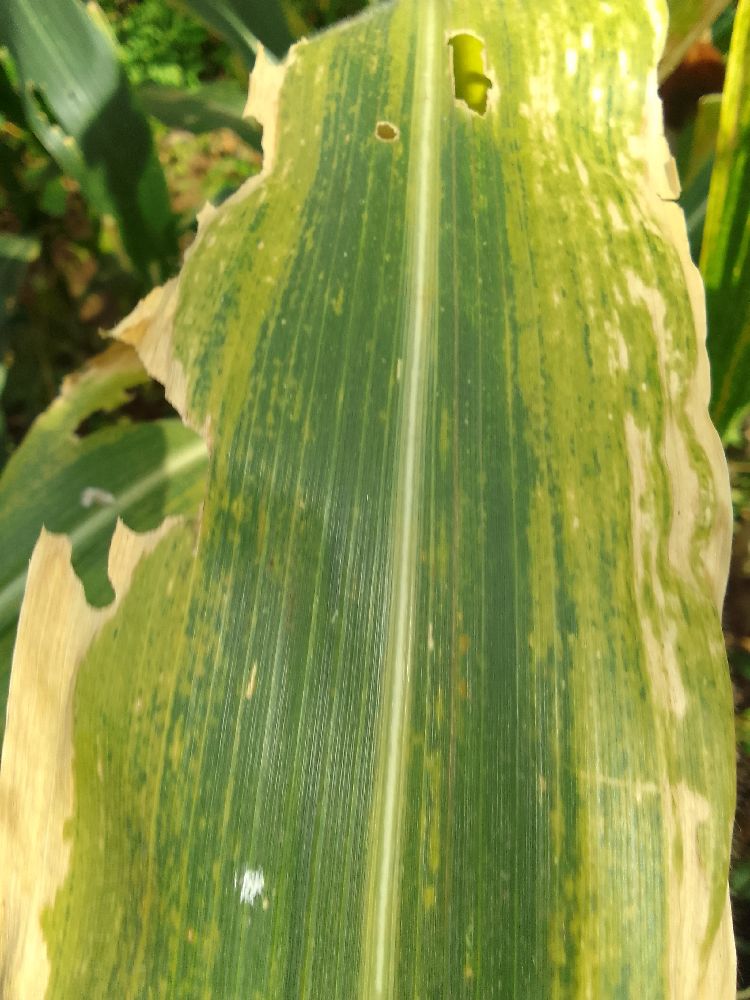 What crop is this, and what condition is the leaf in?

maize, maize lethal necrosis
